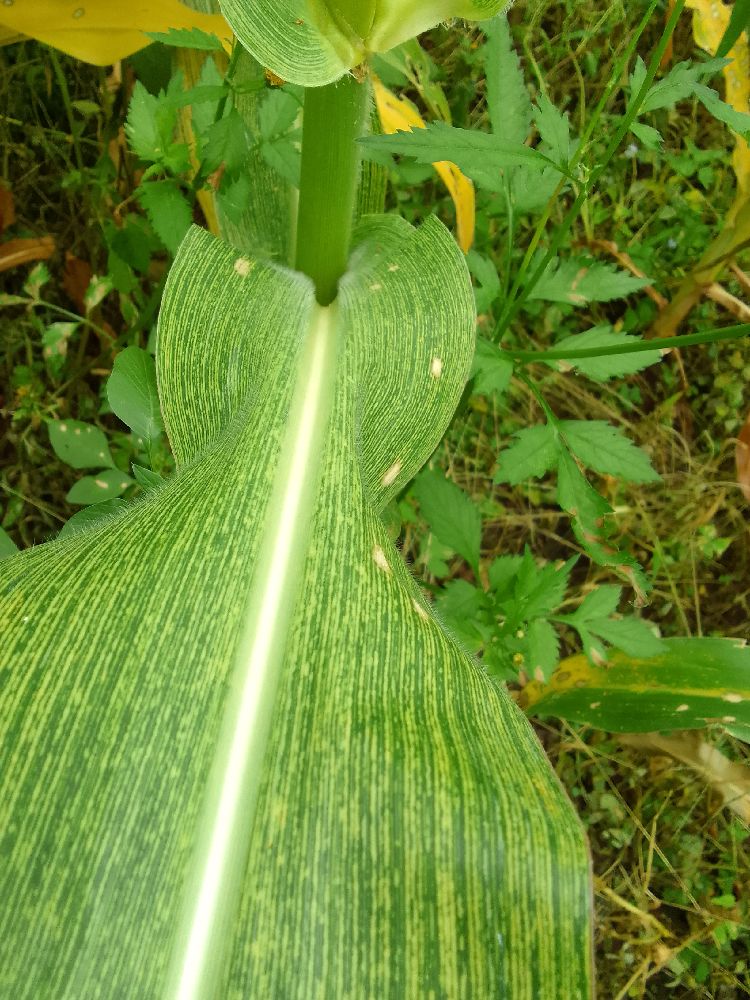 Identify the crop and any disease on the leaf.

maize, maize streak virus
